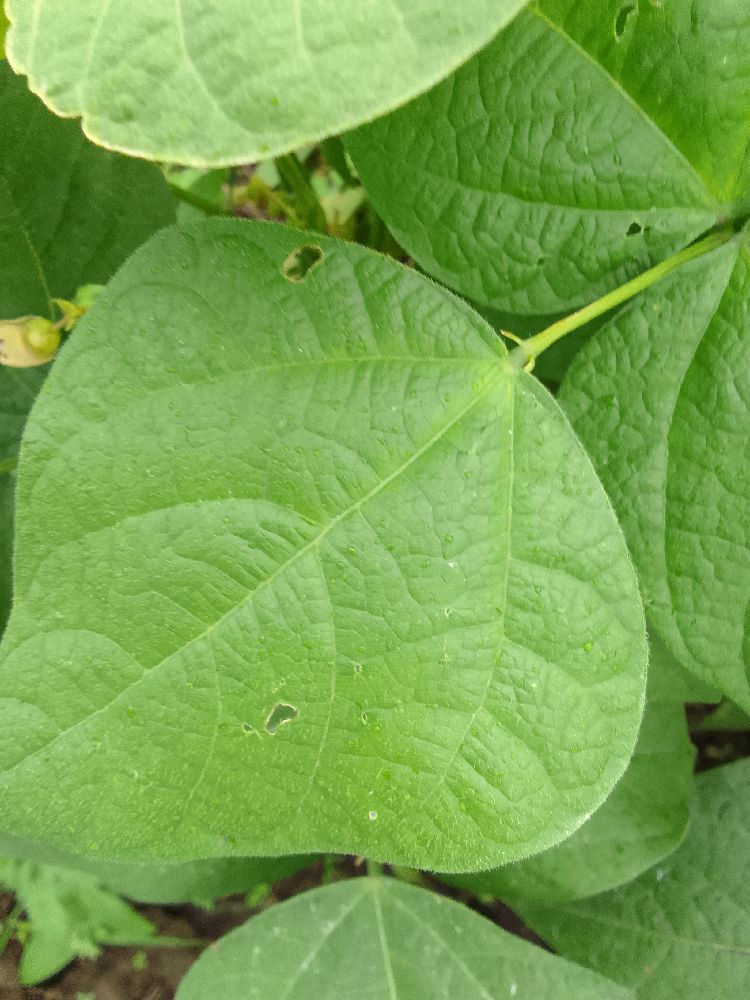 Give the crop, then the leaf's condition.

common bean, healthy
